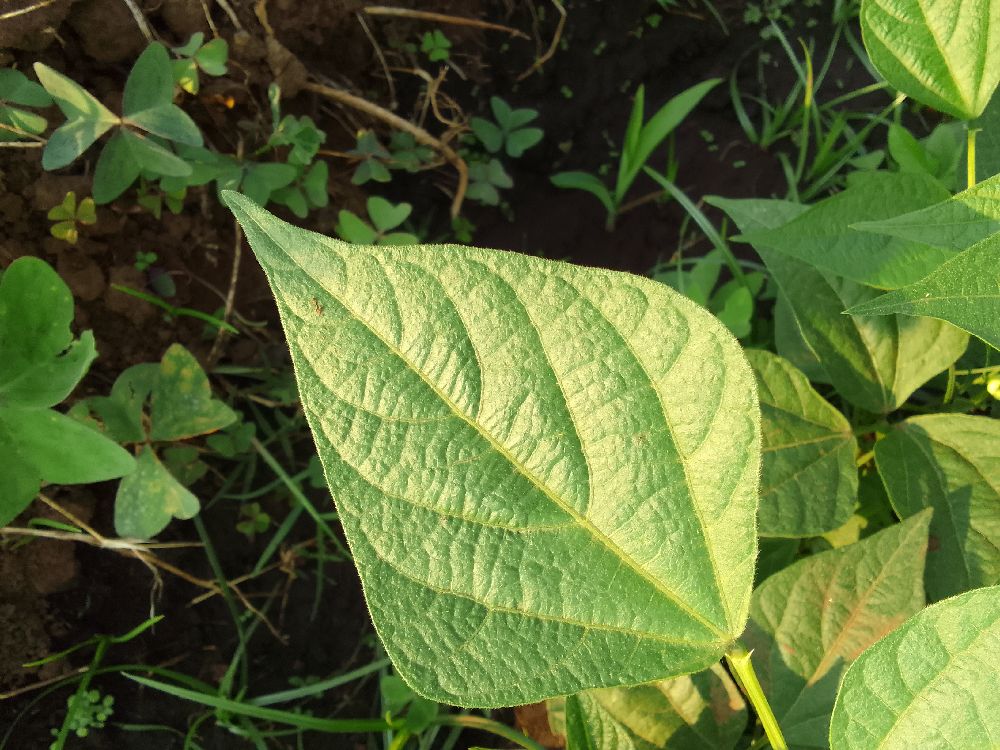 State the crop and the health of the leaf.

common bean, healthy
